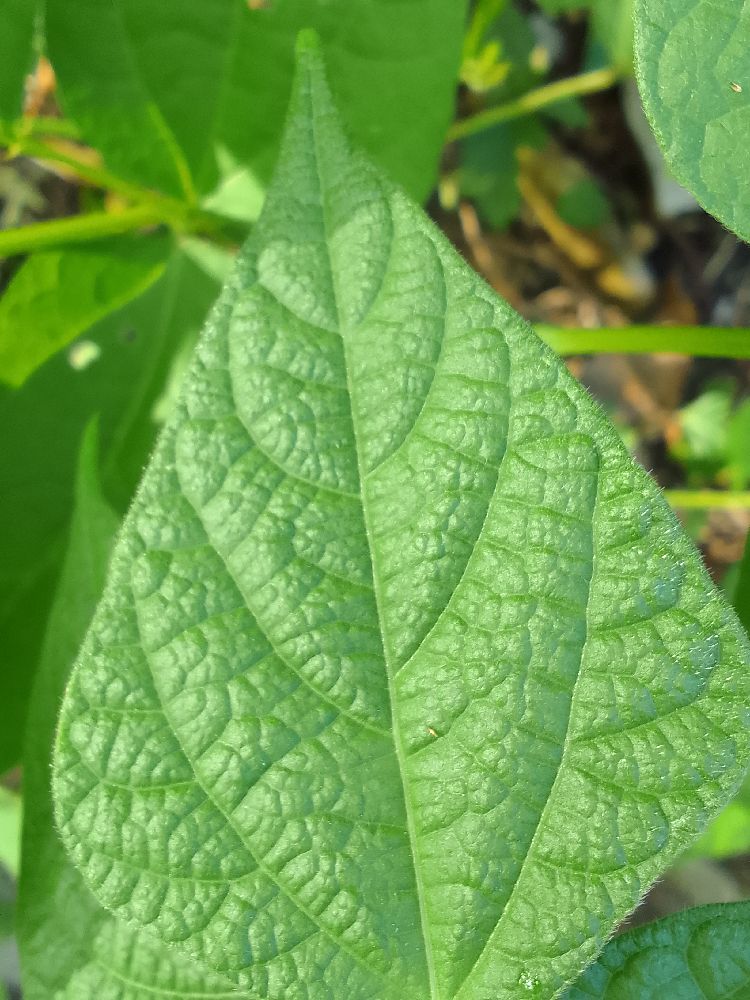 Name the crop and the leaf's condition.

common bean, healthy
